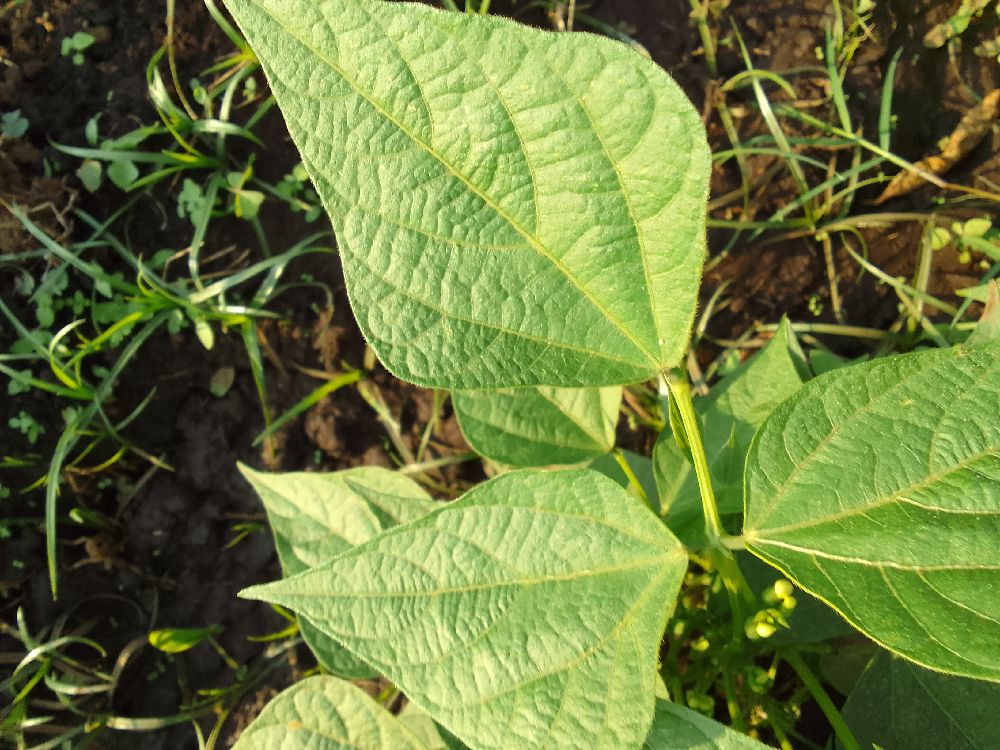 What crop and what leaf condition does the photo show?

common bean, healthy
